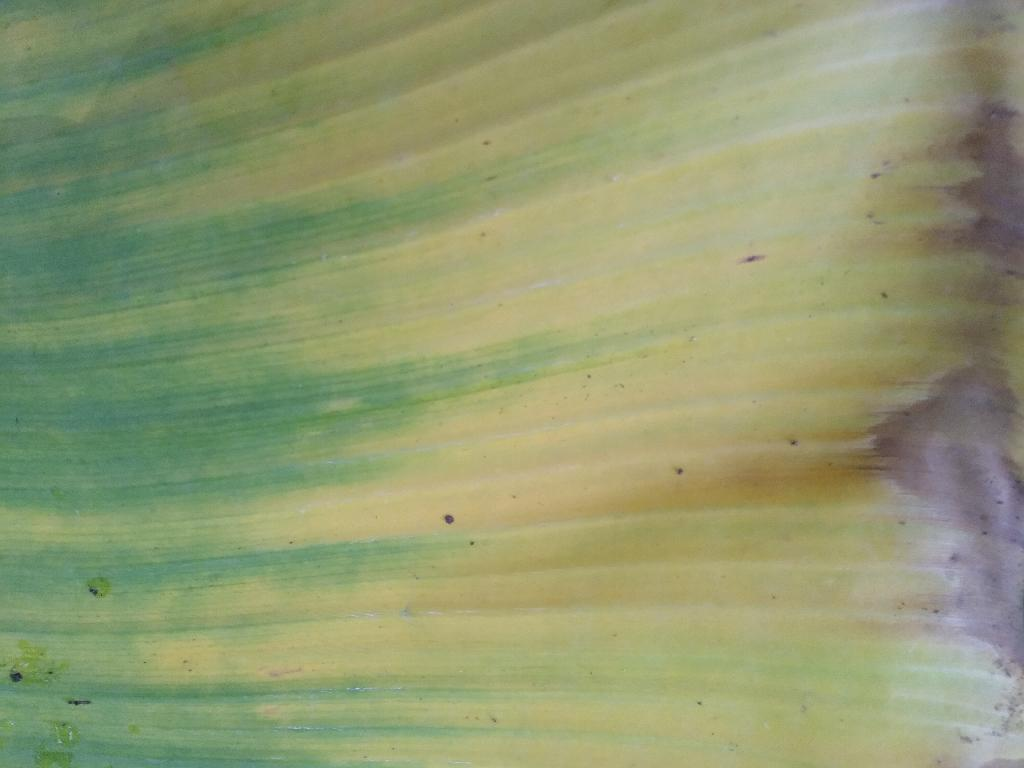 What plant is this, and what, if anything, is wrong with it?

banana, fusarium wilt race 1
